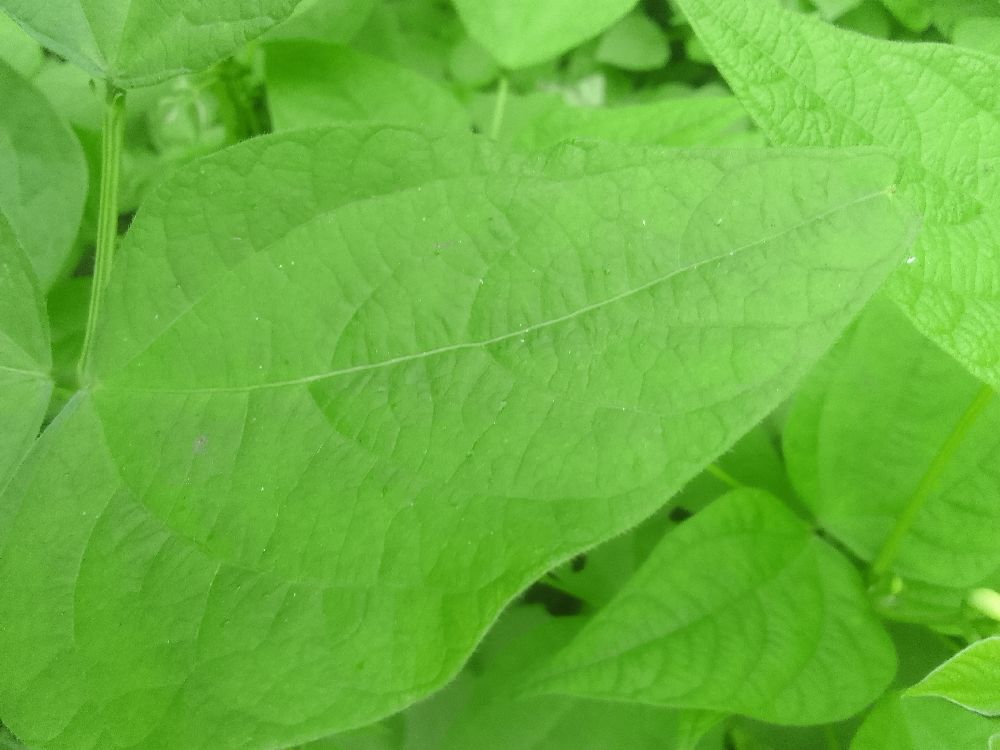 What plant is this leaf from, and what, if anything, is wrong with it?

common bean, healthy
